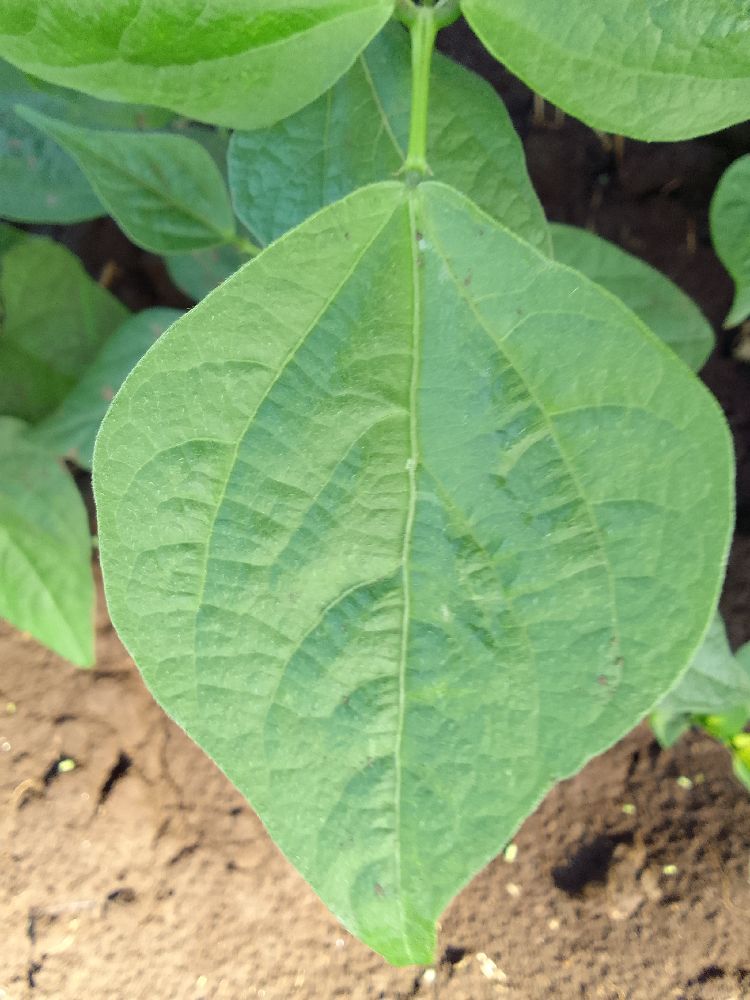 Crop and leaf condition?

common bean, healthy
